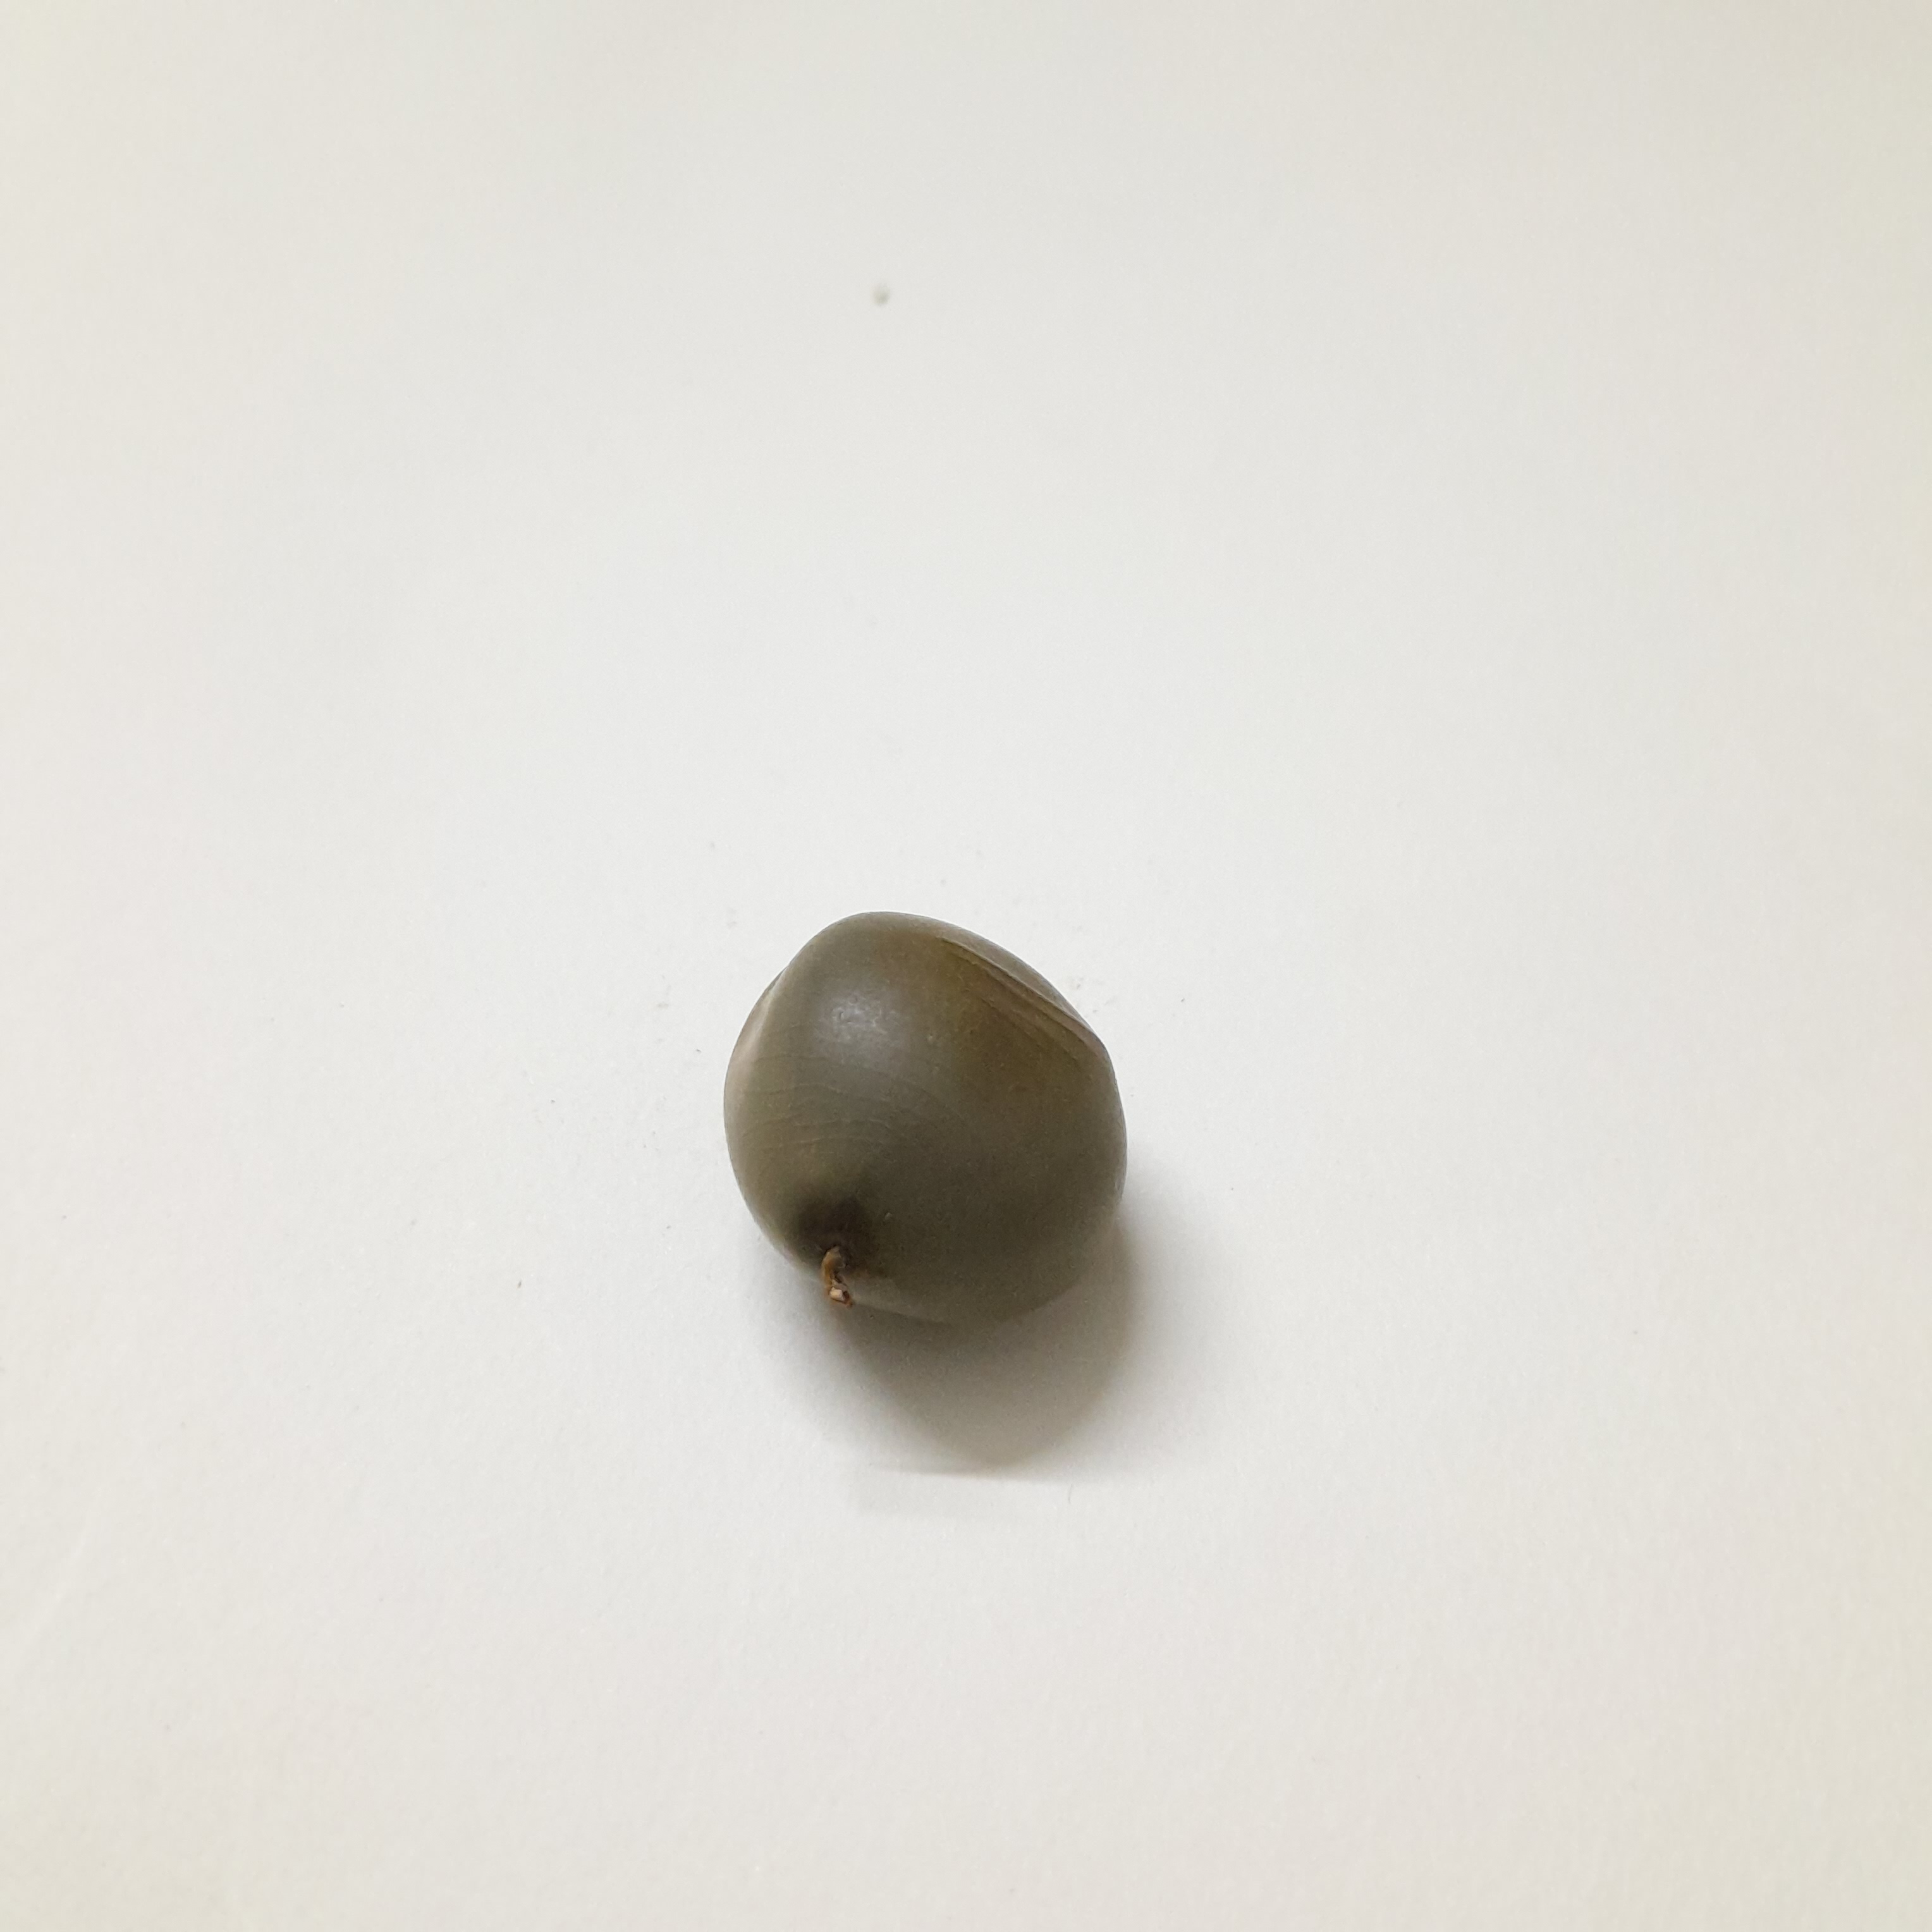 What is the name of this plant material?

sagargota
